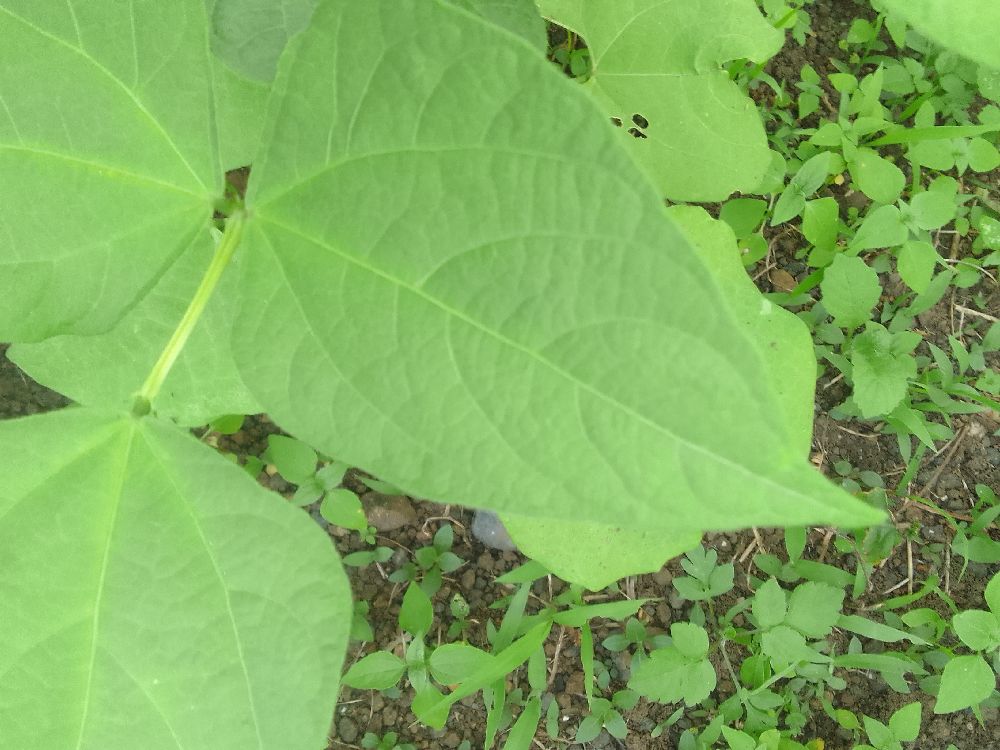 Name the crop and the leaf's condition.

common bean, healthy
